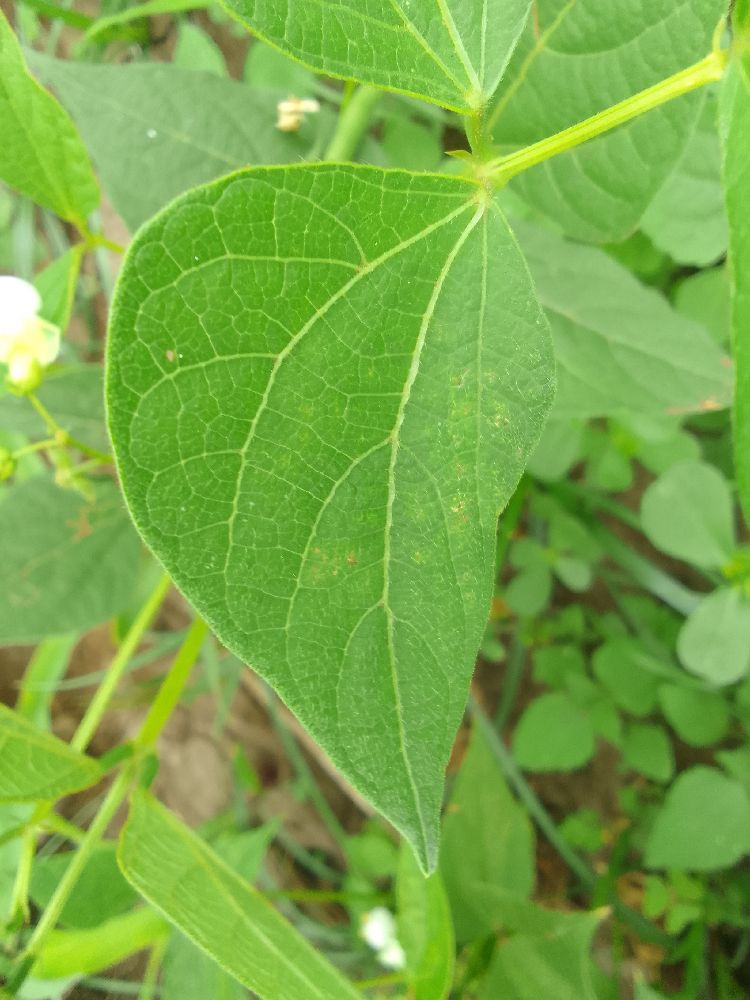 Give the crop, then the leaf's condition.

common bean, healthy
